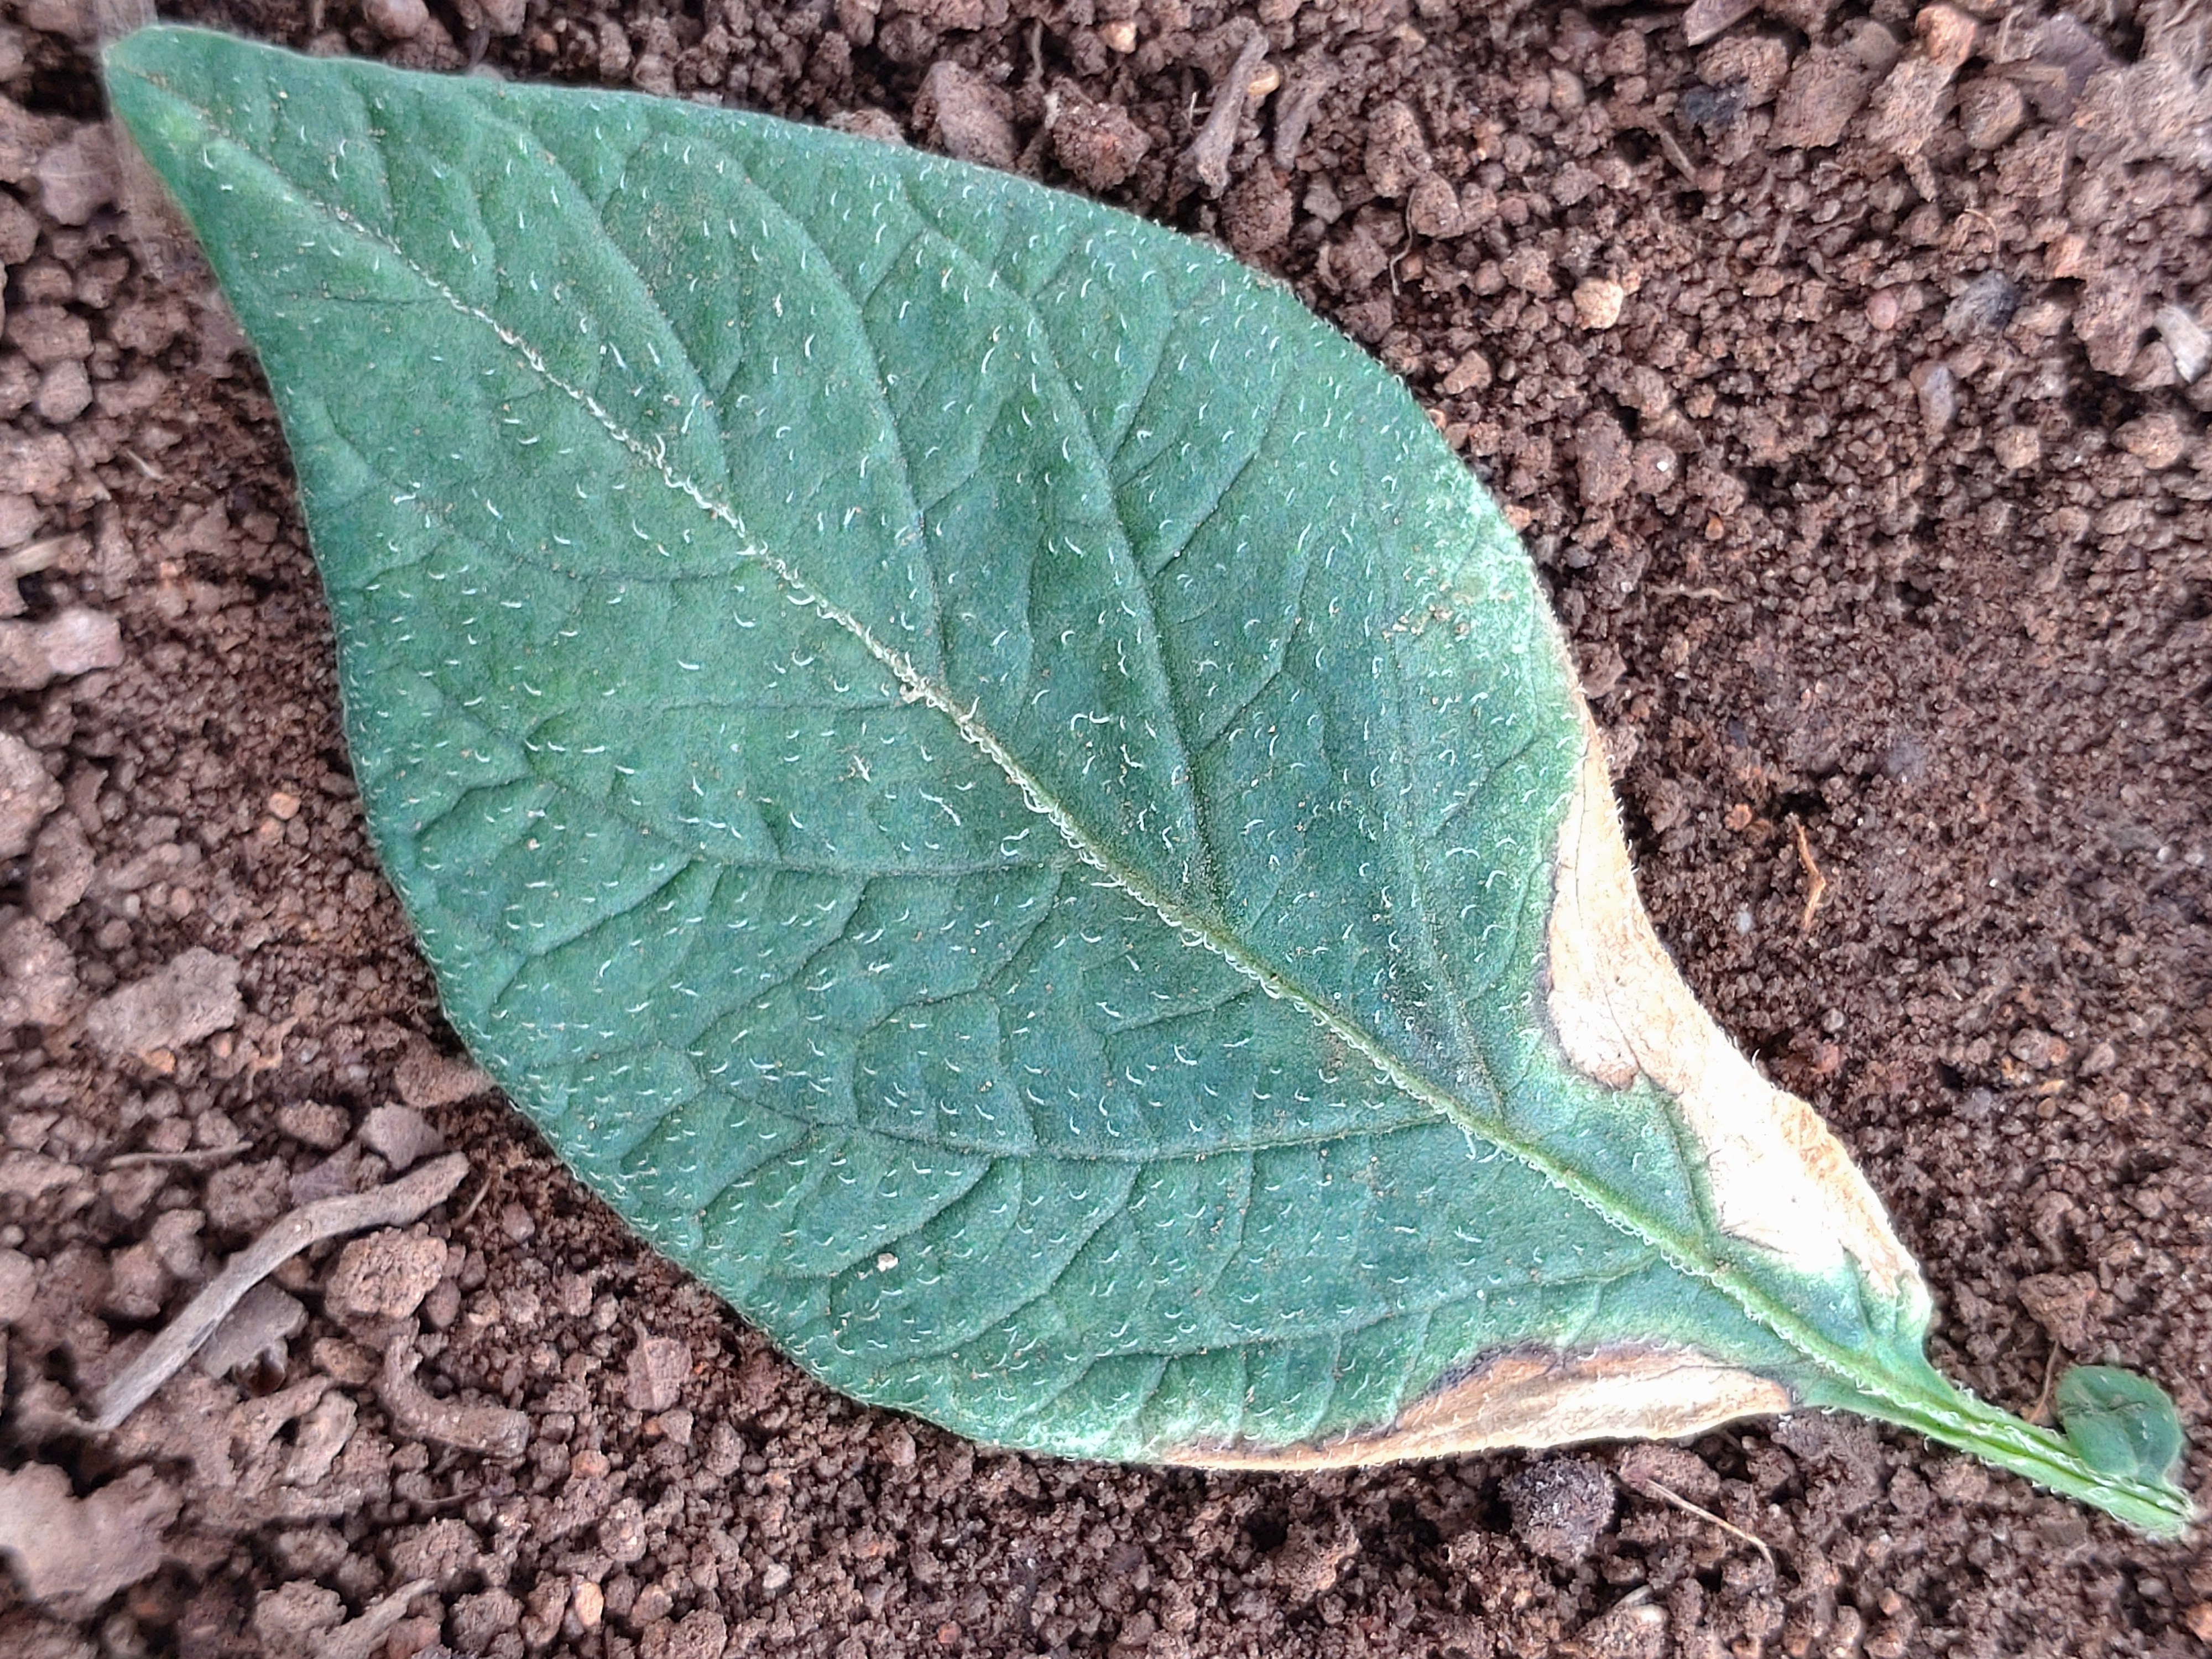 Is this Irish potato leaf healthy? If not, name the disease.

early blight
